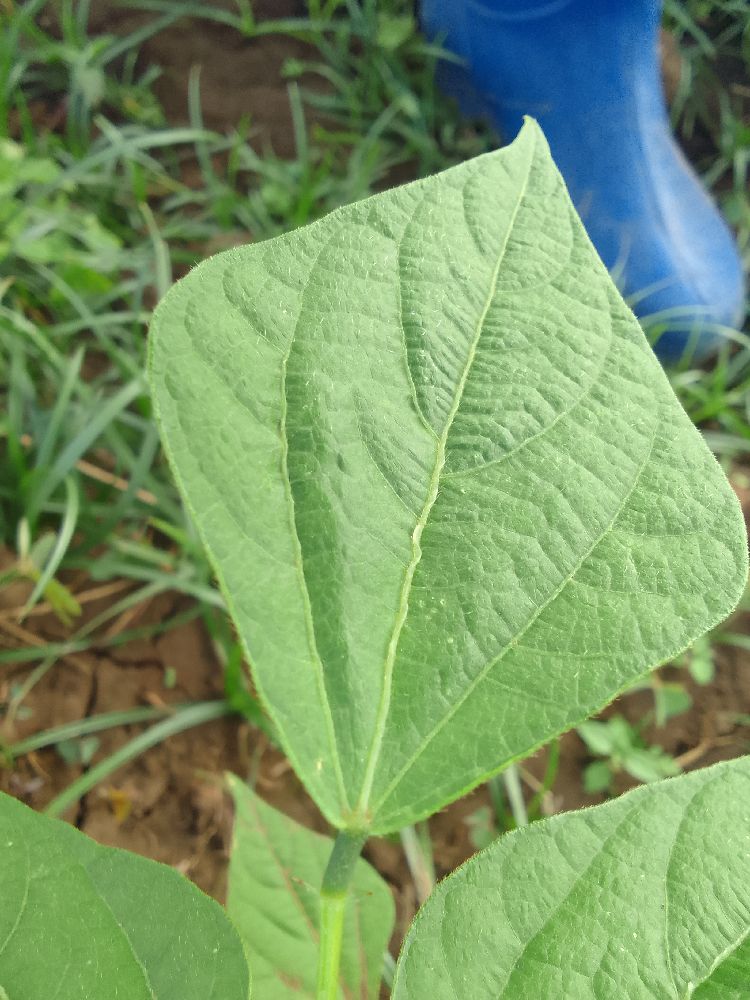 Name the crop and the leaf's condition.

common bean, healthy
